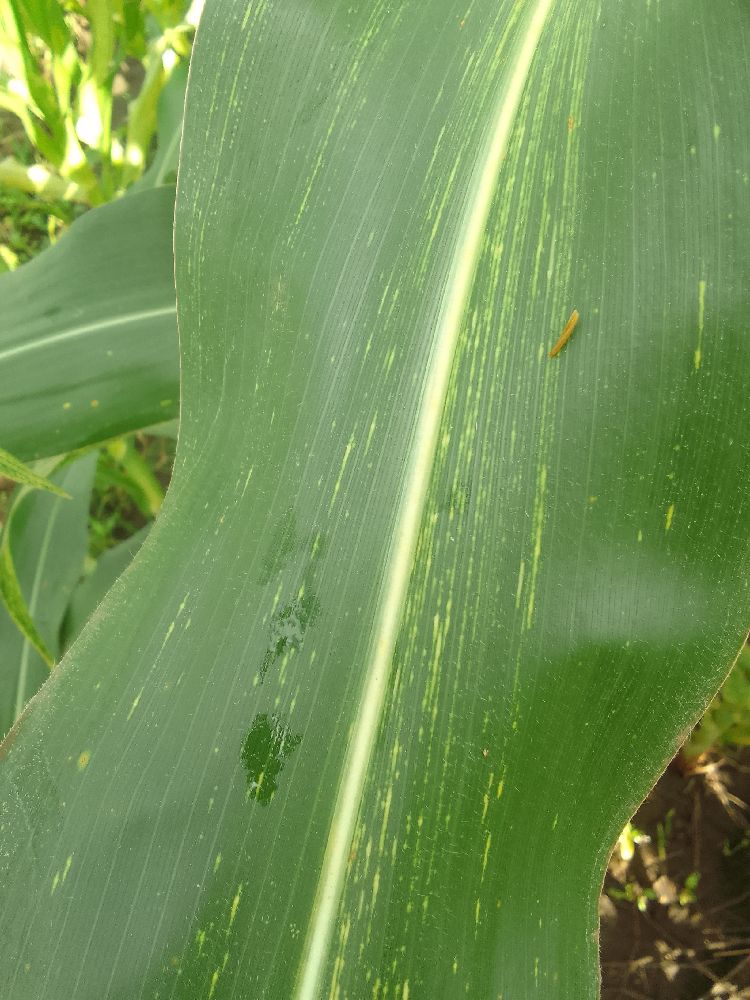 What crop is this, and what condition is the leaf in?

maize, maize streak virus
